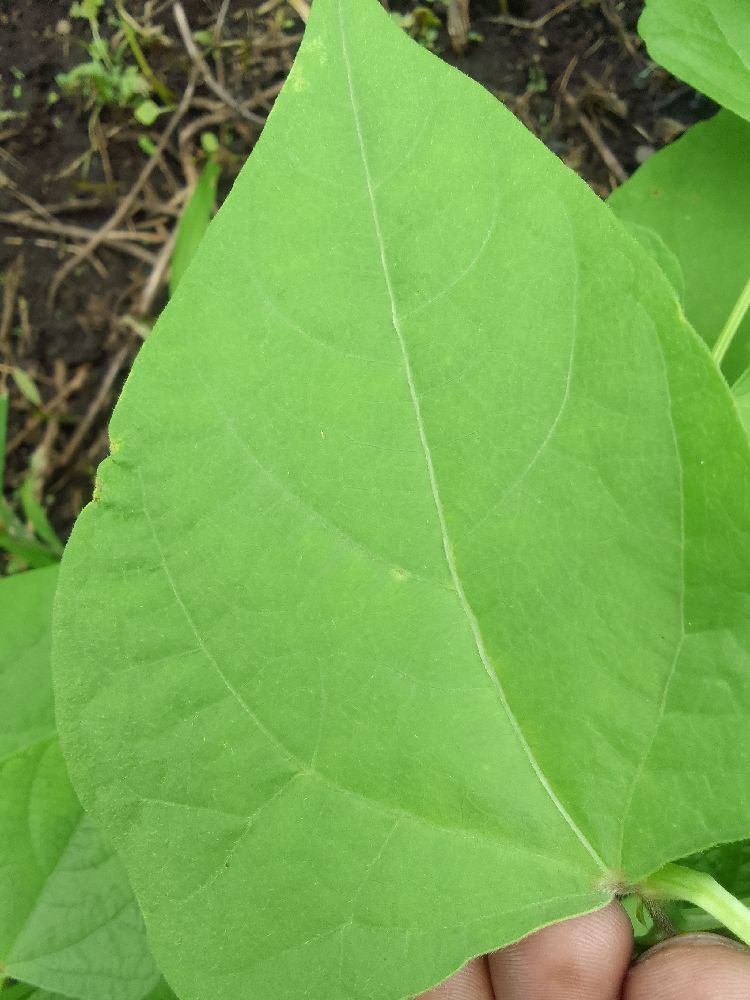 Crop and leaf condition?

common bean, healthy
